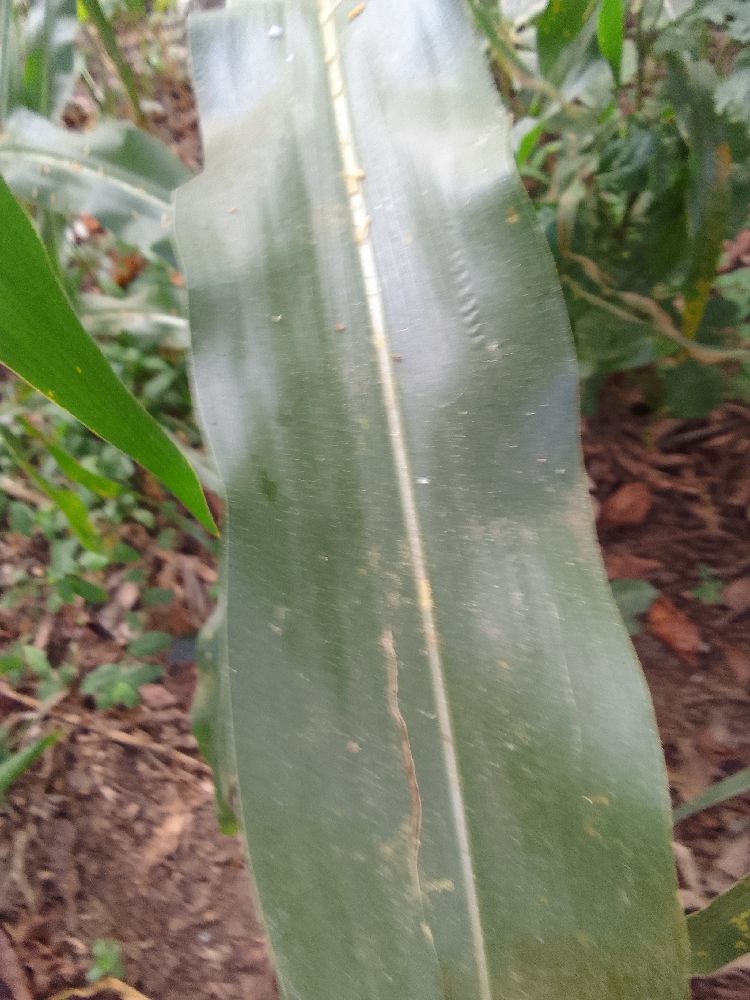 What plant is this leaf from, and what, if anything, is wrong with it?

maize, healthy
